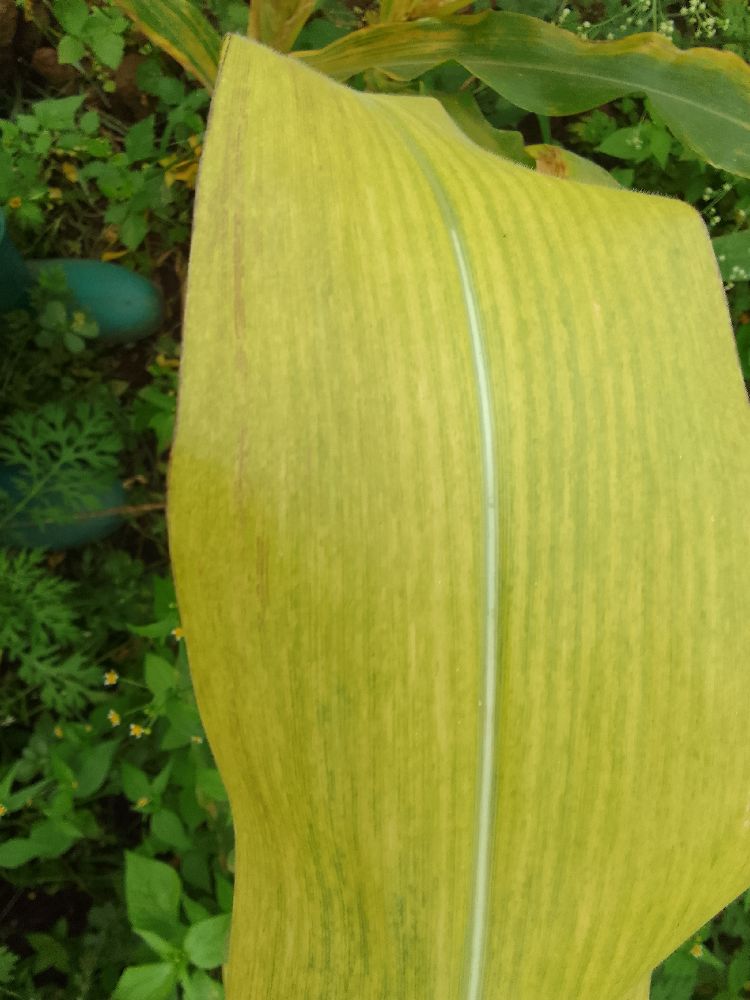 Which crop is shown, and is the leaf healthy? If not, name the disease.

maize, maize lethal necrosis
